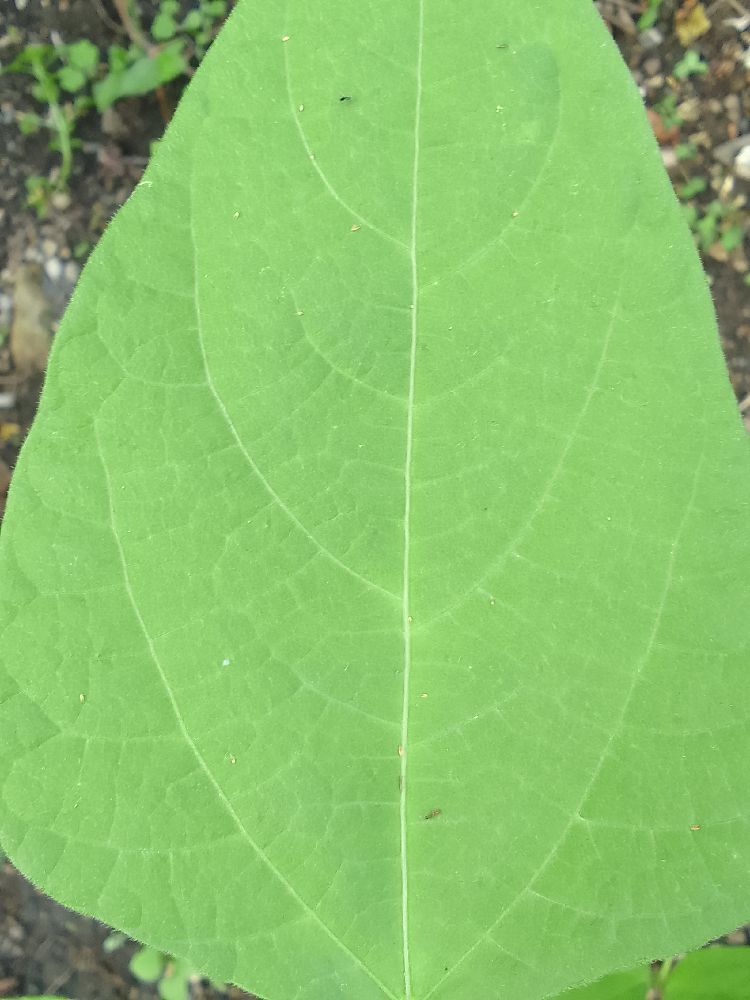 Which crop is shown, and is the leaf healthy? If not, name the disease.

common bean, healthy
